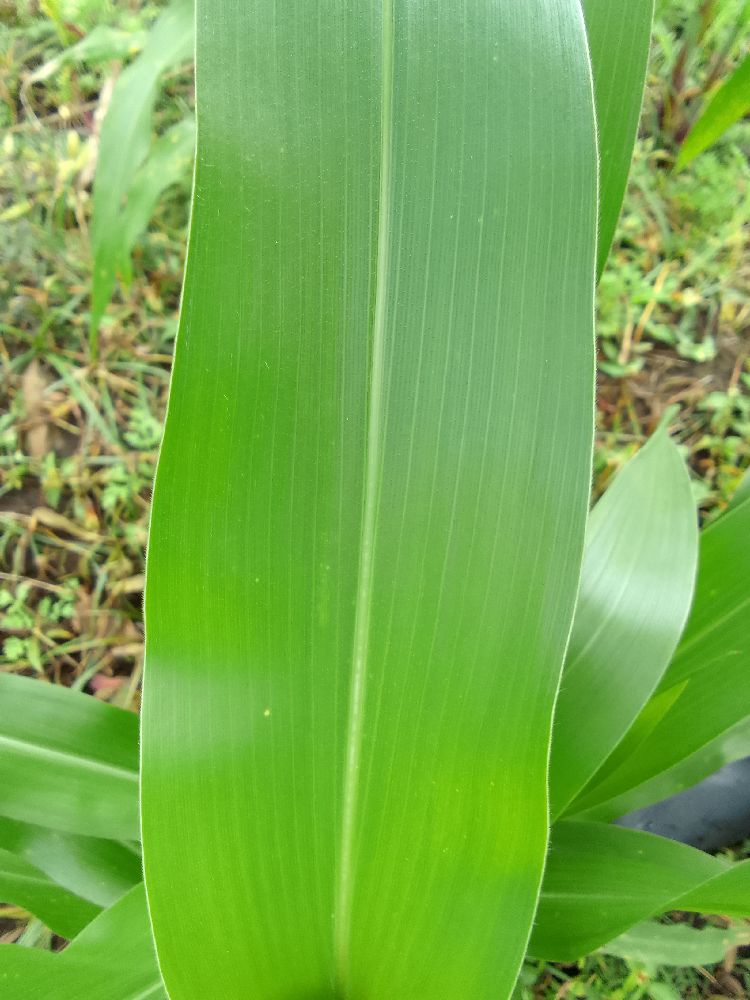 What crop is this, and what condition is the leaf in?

maize, healthy
